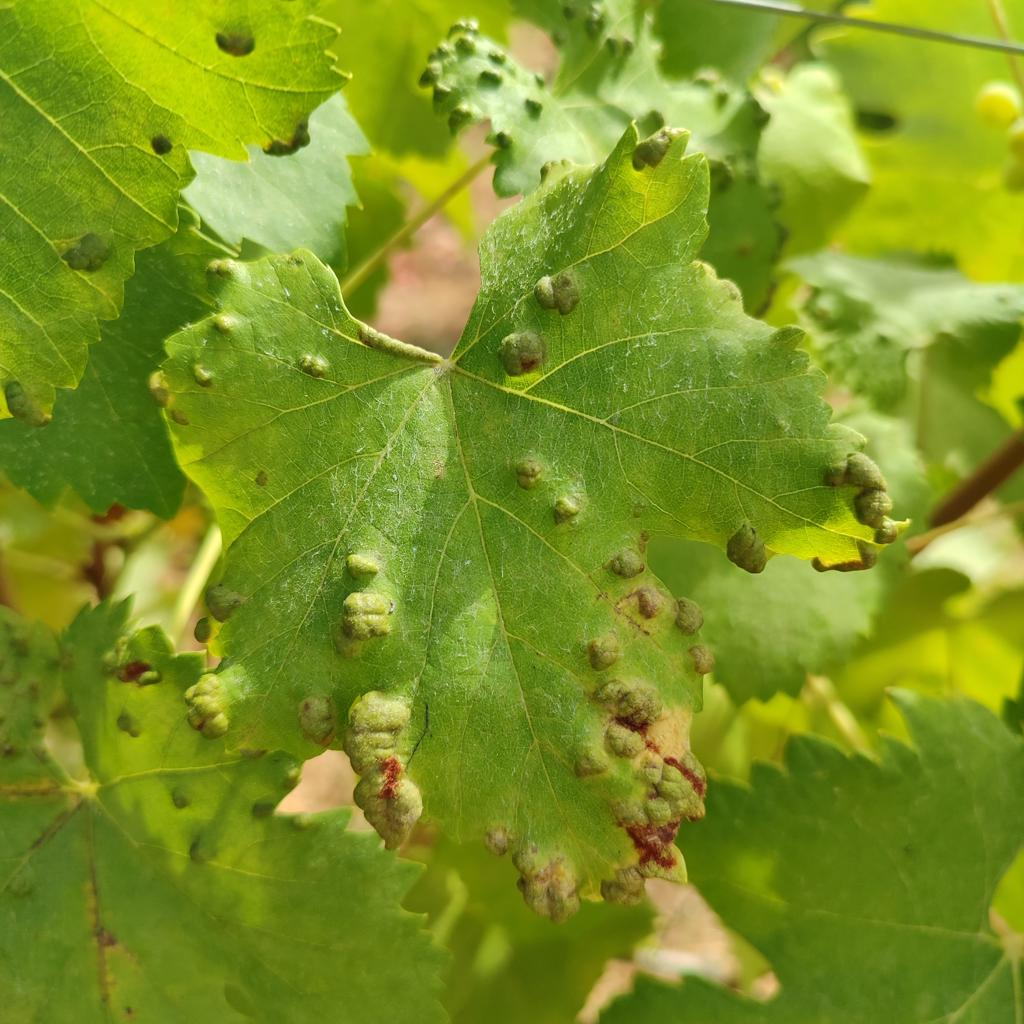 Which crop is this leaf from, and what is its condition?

grapevine, erineum mite
